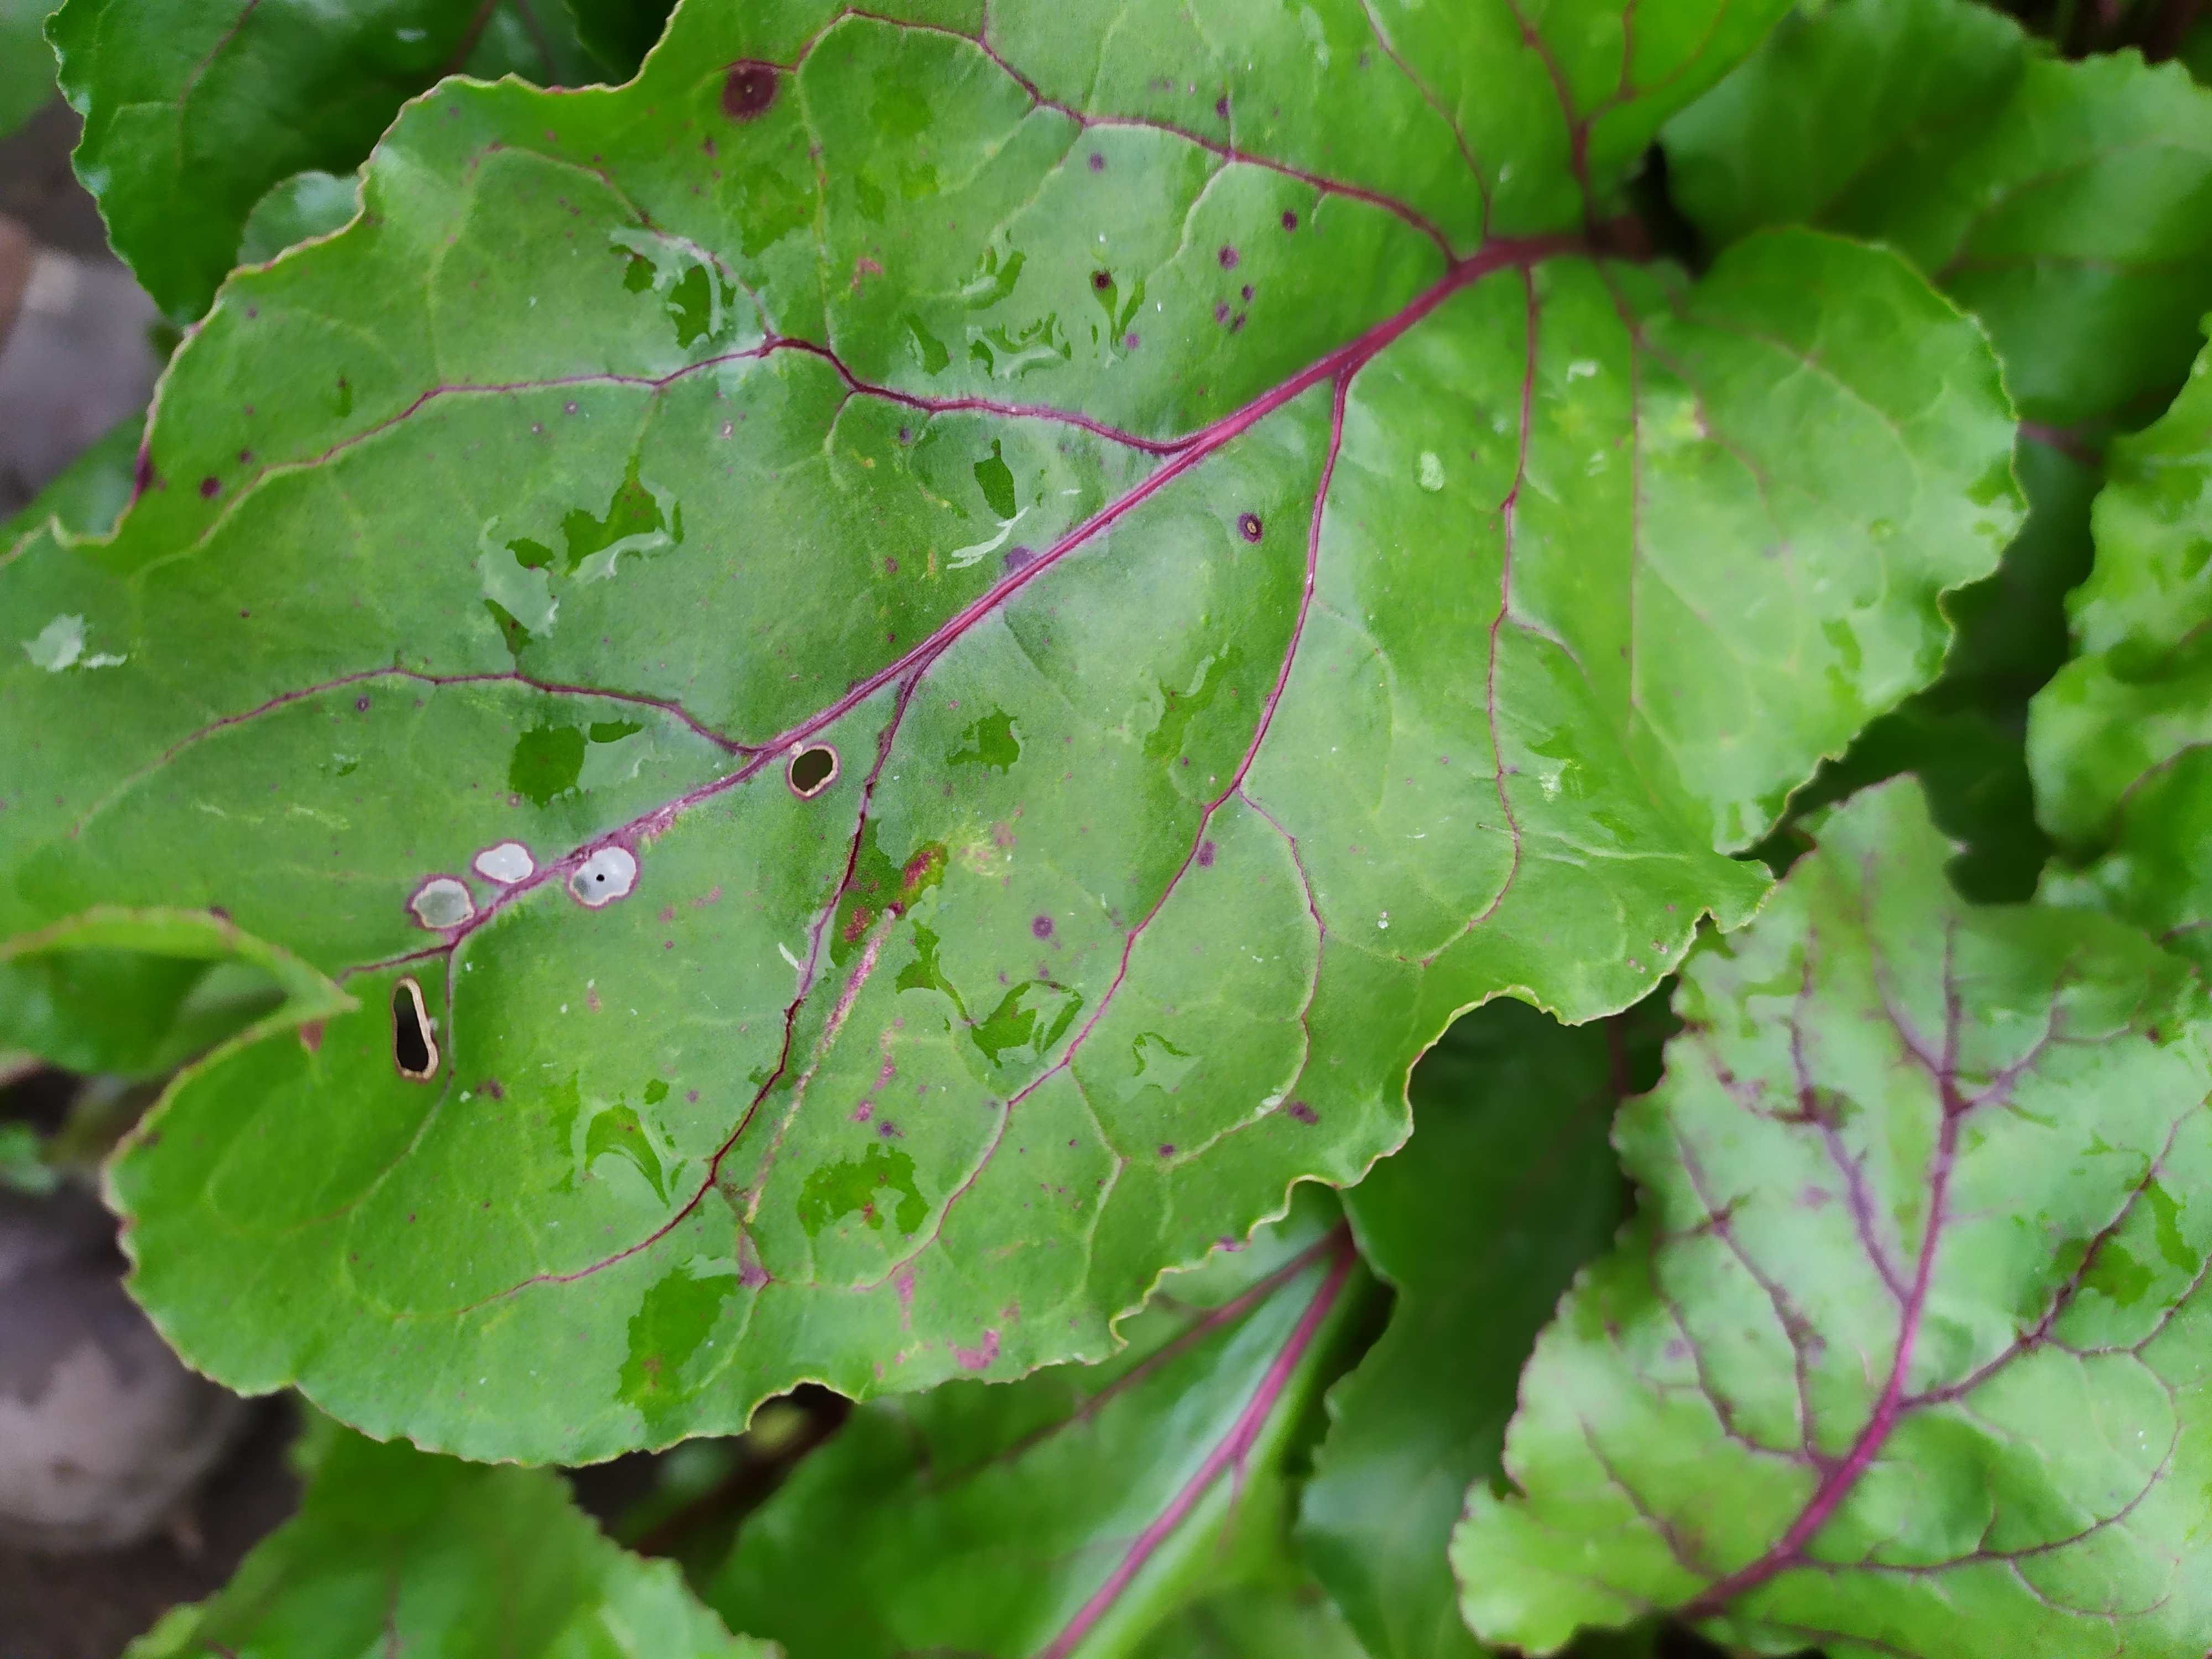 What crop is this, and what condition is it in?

beet, unaffected
